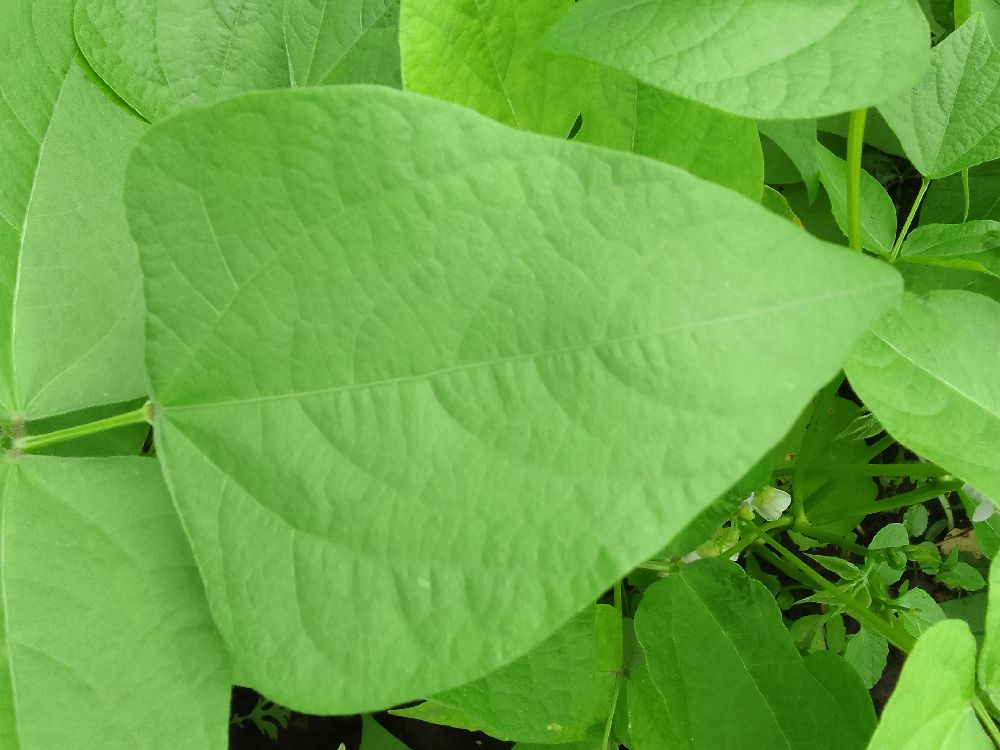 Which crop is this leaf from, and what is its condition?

common bean, healthy
